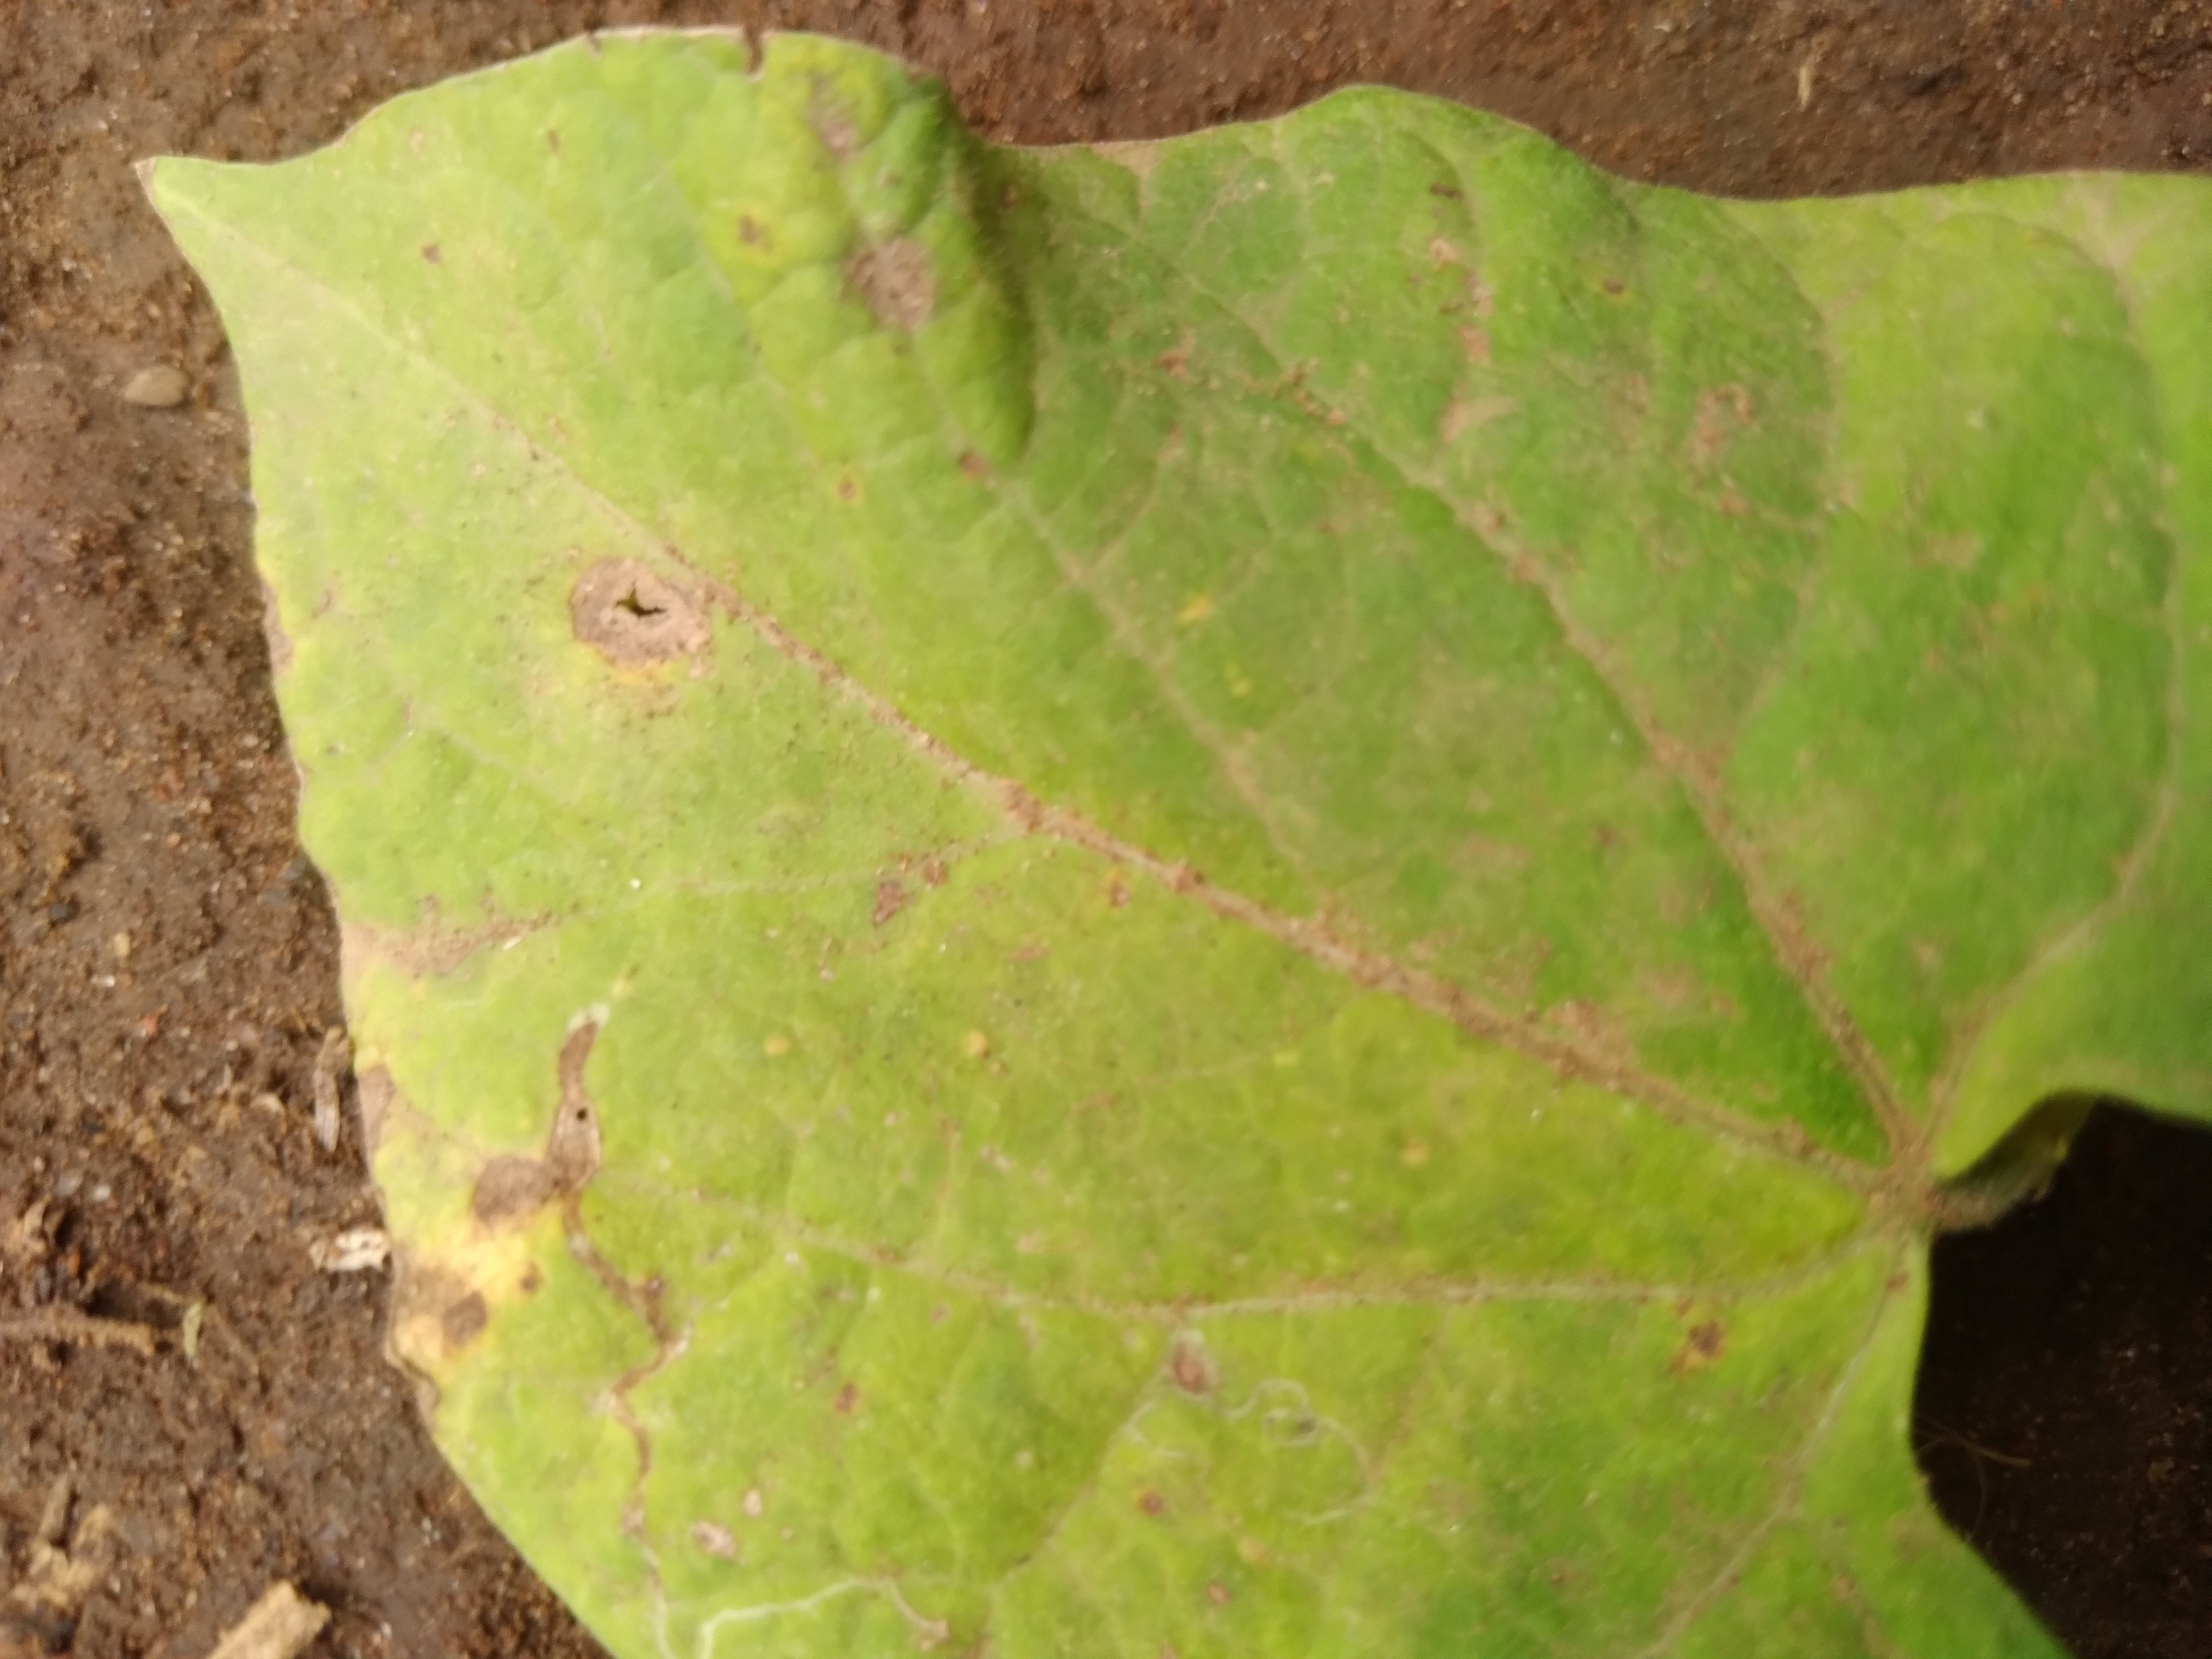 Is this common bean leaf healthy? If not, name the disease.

rust
